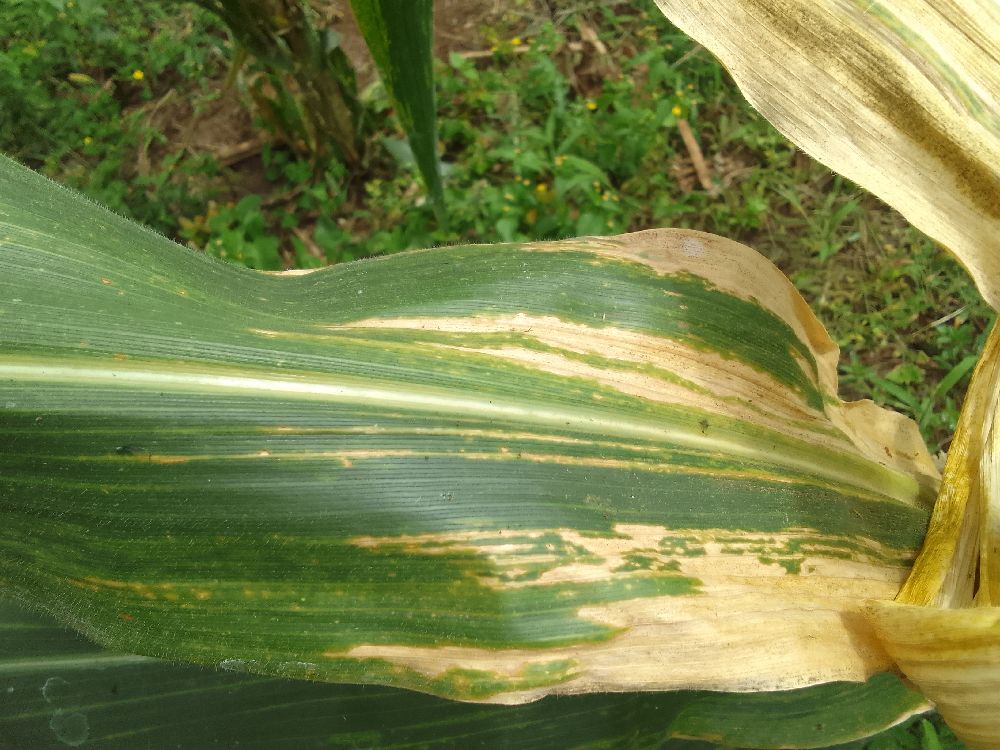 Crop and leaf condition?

maize, maize lethal necrosis
